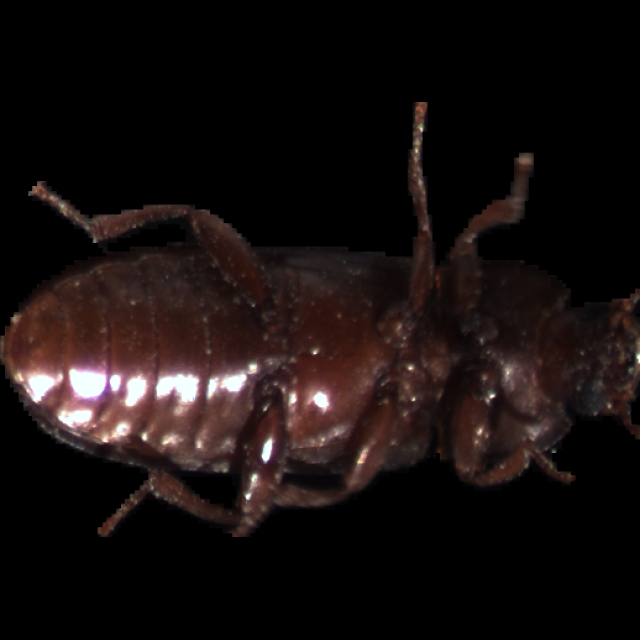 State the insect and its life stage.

mealworm beetle
